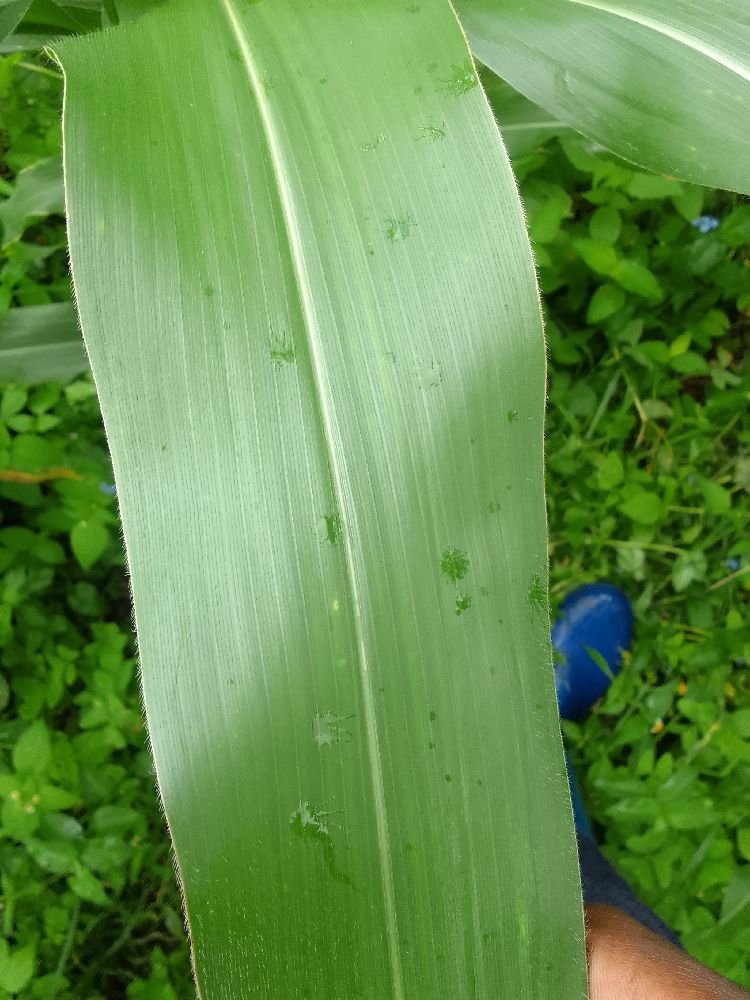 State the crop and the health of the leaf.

maize, healthy
